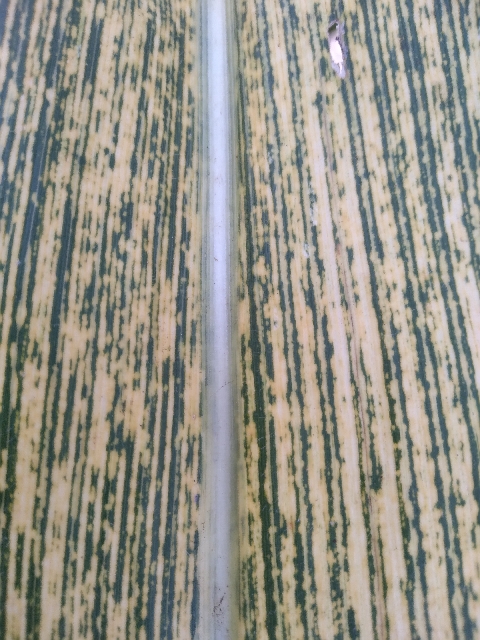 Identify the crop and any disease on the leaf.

maize, maize streak virus
